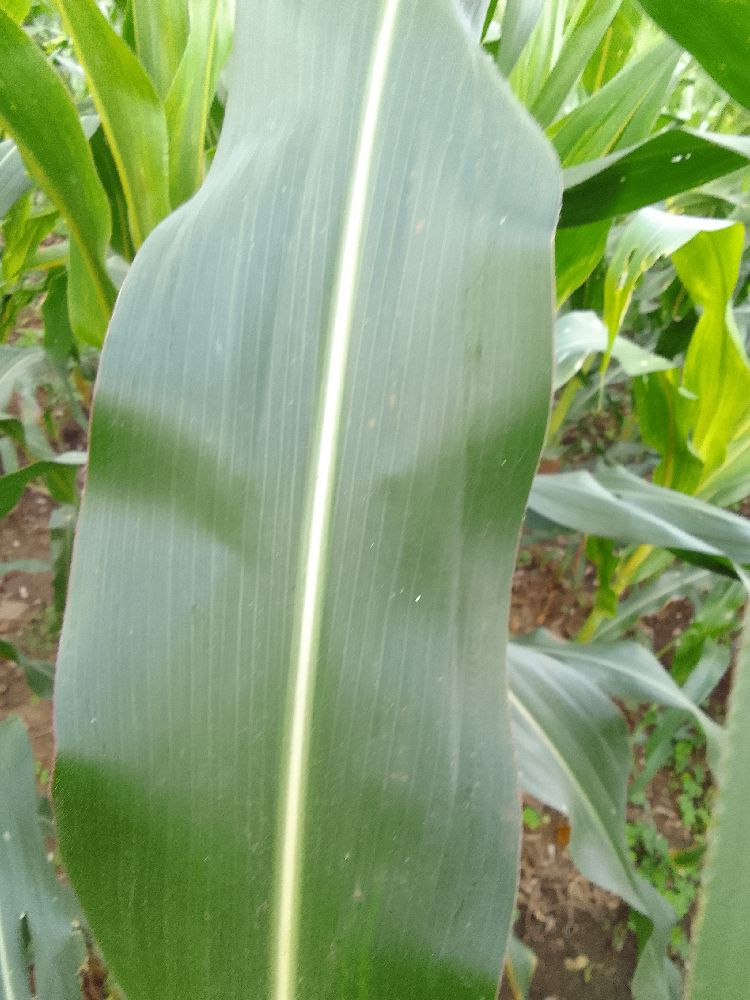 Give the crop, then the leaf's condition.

maize, healthy
